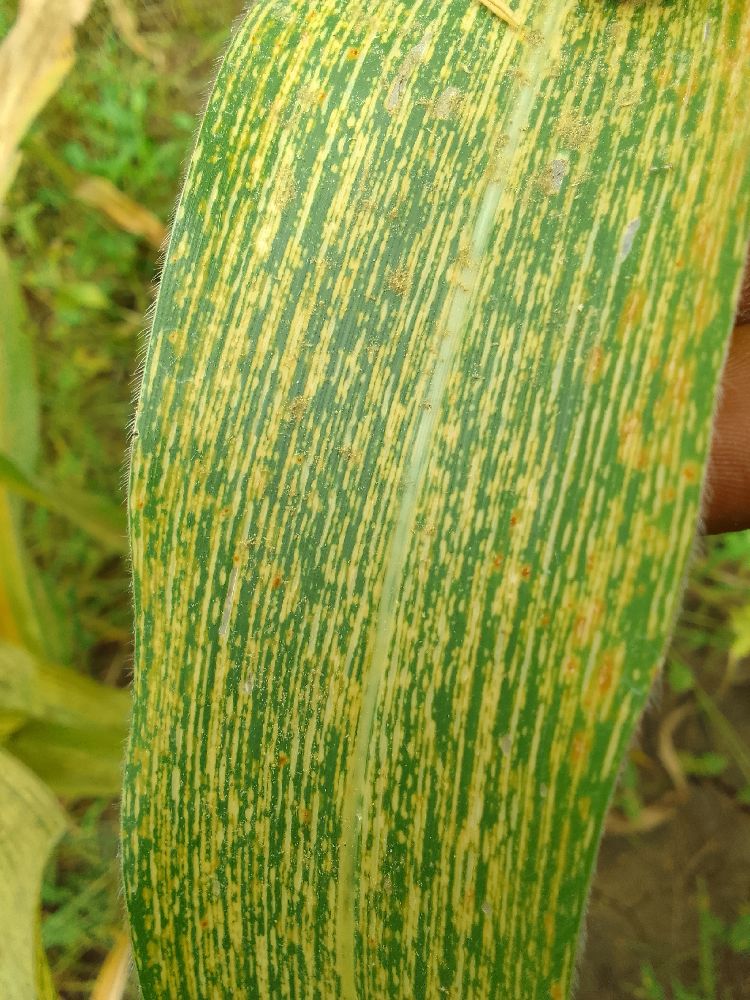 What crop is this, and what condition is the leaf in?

maize, maize streak virus
